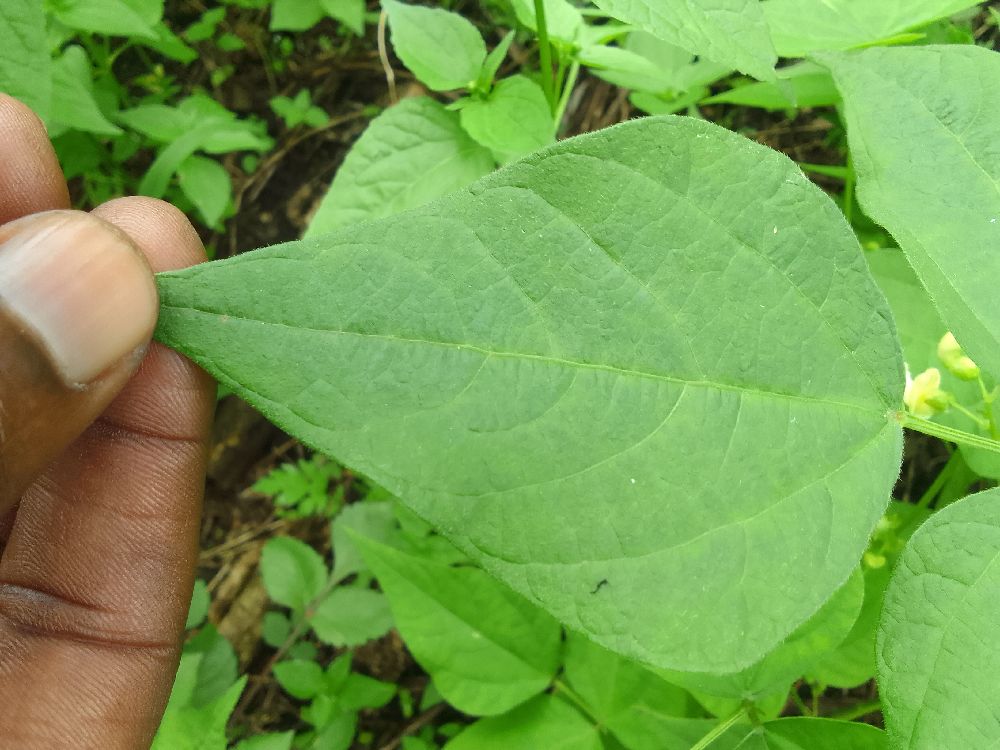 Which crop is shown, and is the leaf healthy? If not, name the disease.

common bean, healthy
